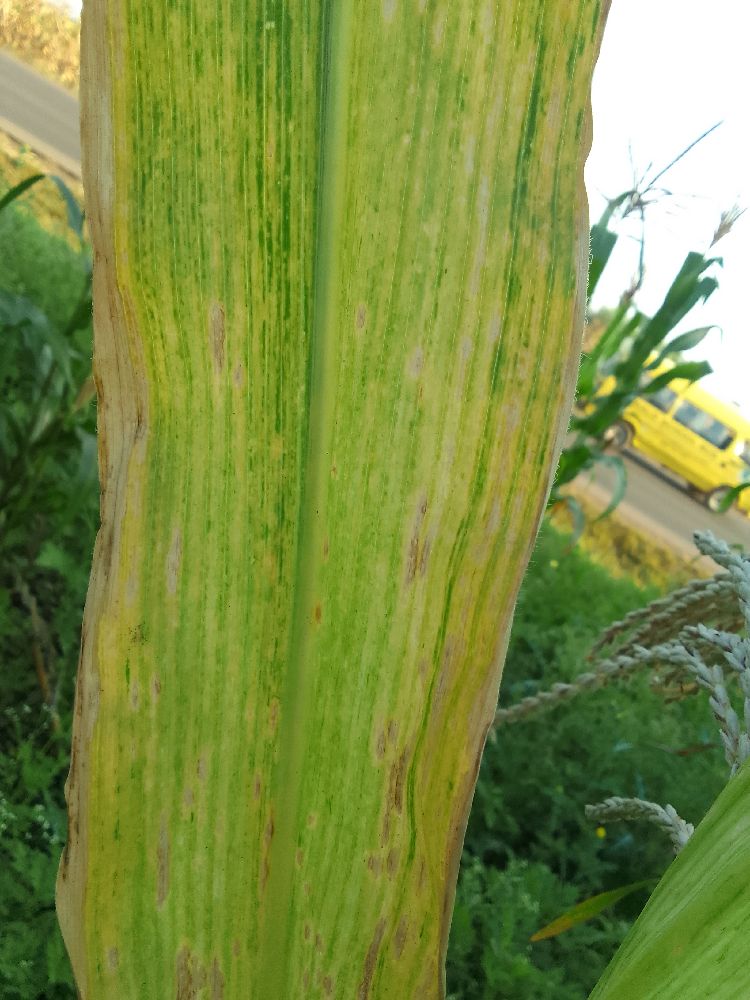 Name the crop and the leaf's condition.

maize, maize lethal necrosis
